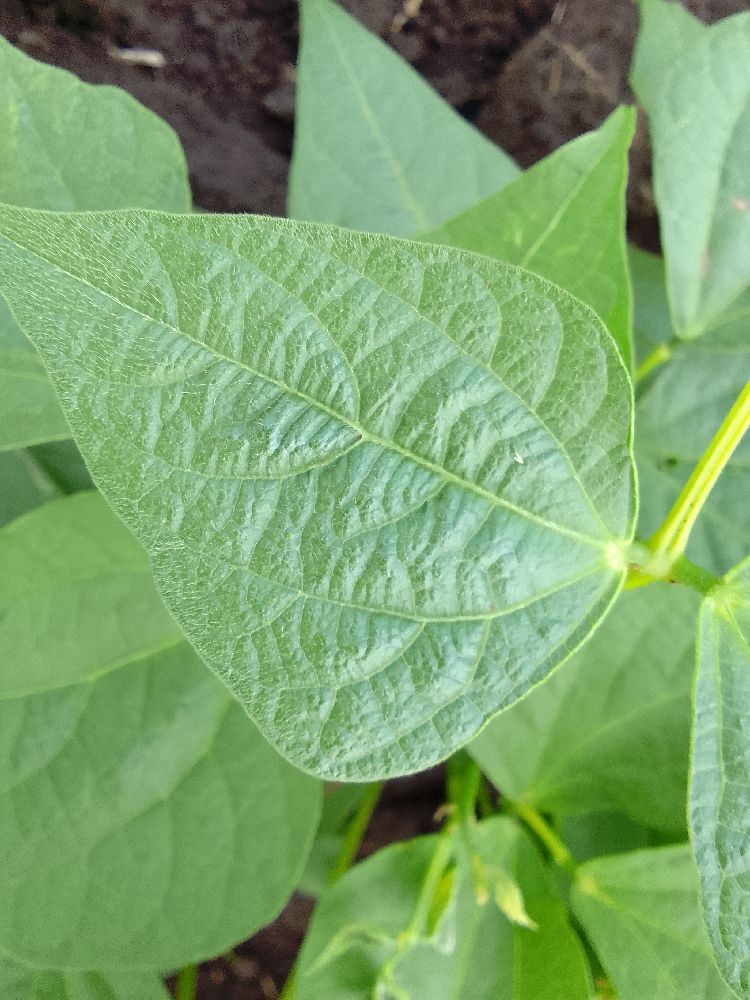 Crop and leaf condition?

common bean, healthy
